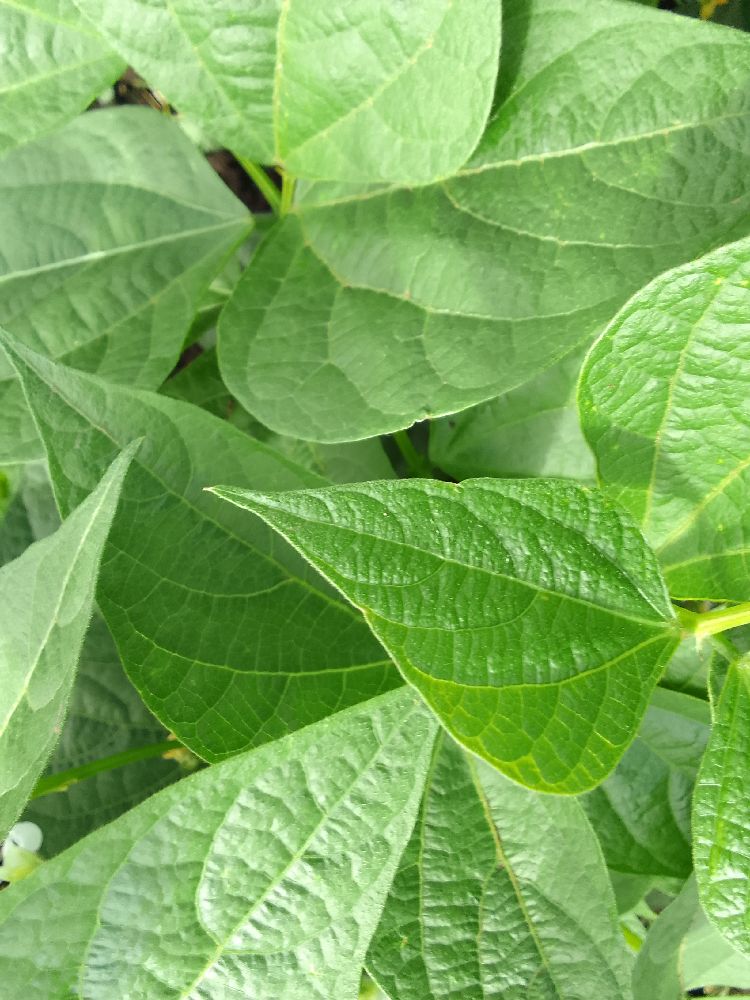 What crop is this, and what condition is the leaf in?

common bean, healthy
